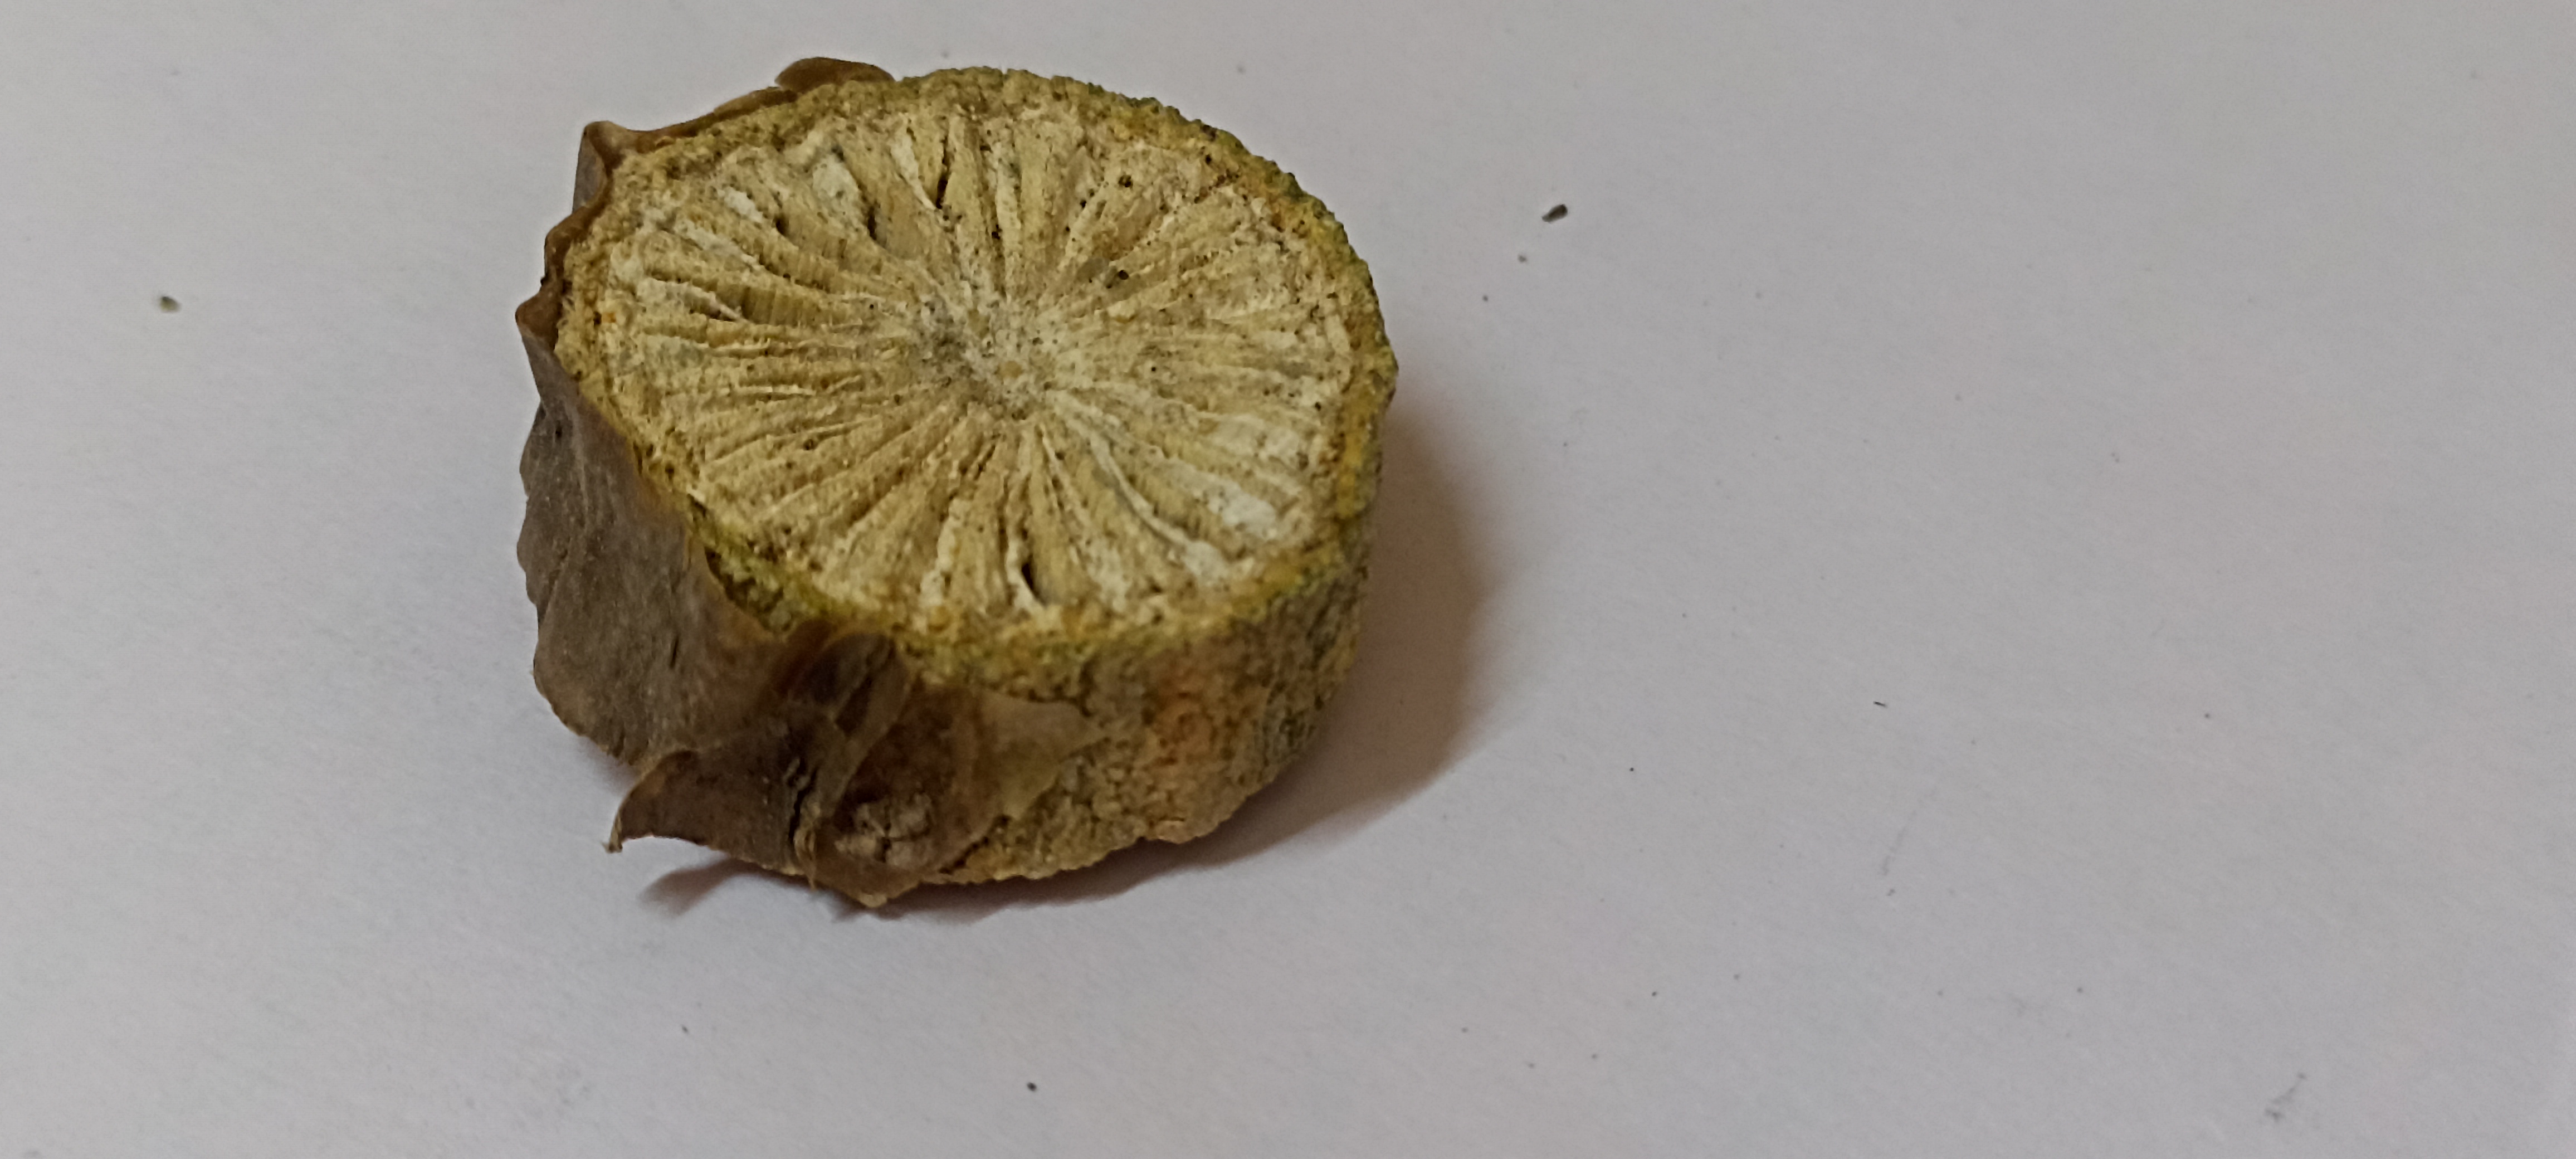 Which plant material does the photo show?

gulvel
